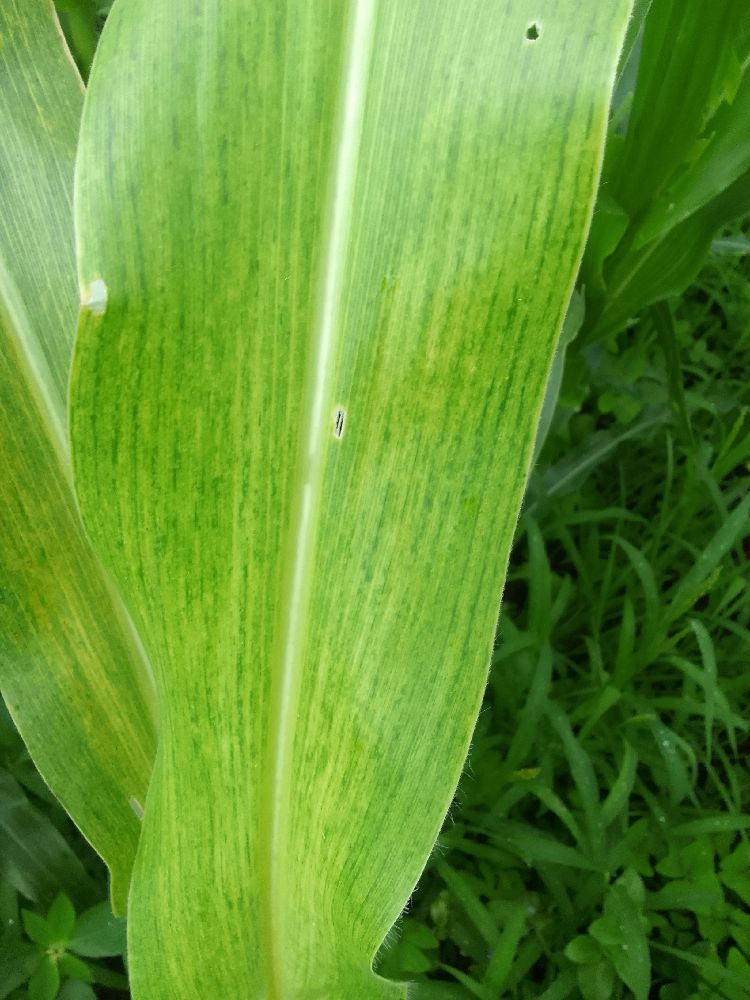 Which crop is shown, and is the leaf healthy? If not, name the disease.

maize, maize lethal necrosis
